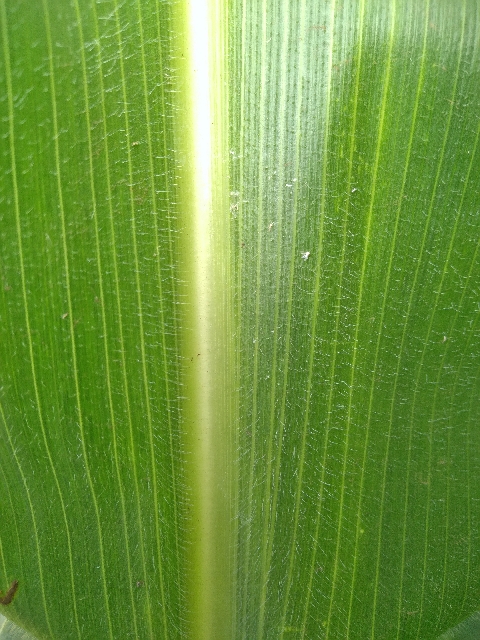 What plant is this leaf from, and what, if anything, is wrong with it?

maize, healthy
